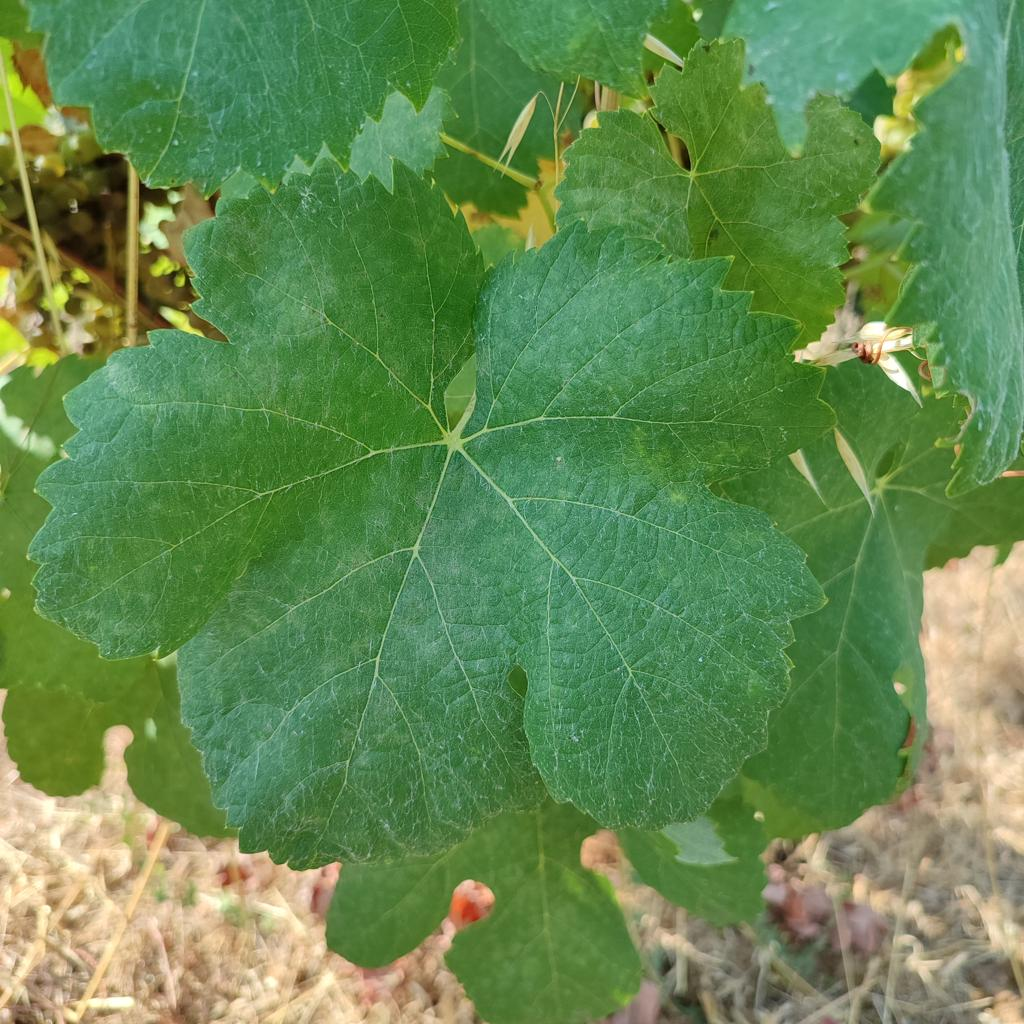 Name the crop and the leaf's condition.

grapevine, healthy
